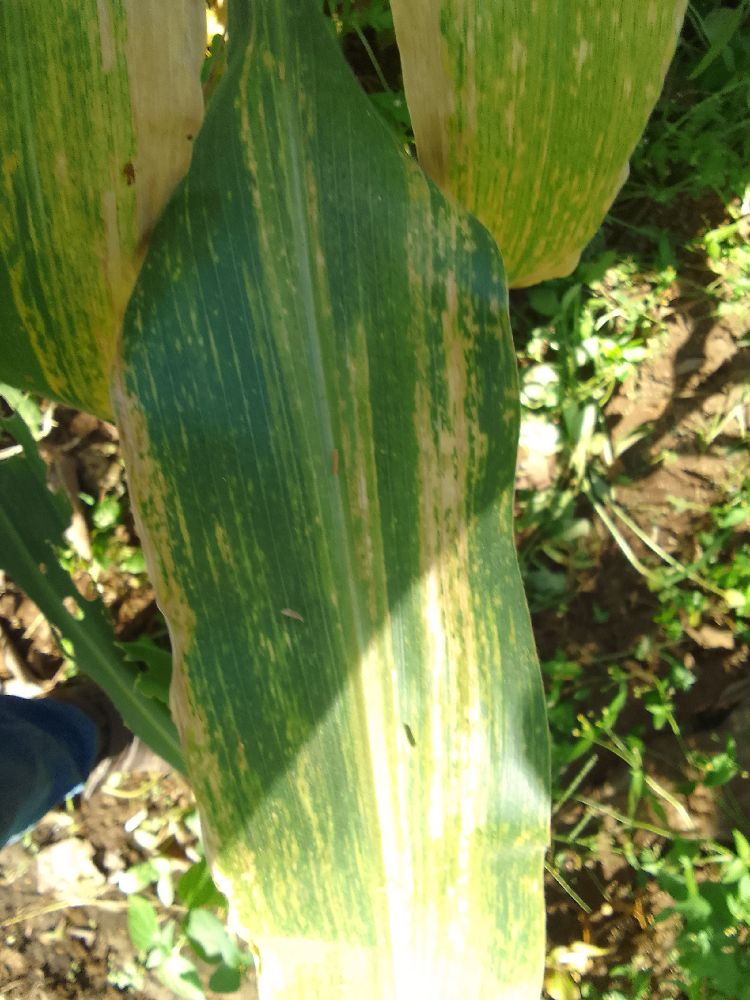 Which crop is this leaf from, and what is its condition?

maize, maize lethal necrosis
